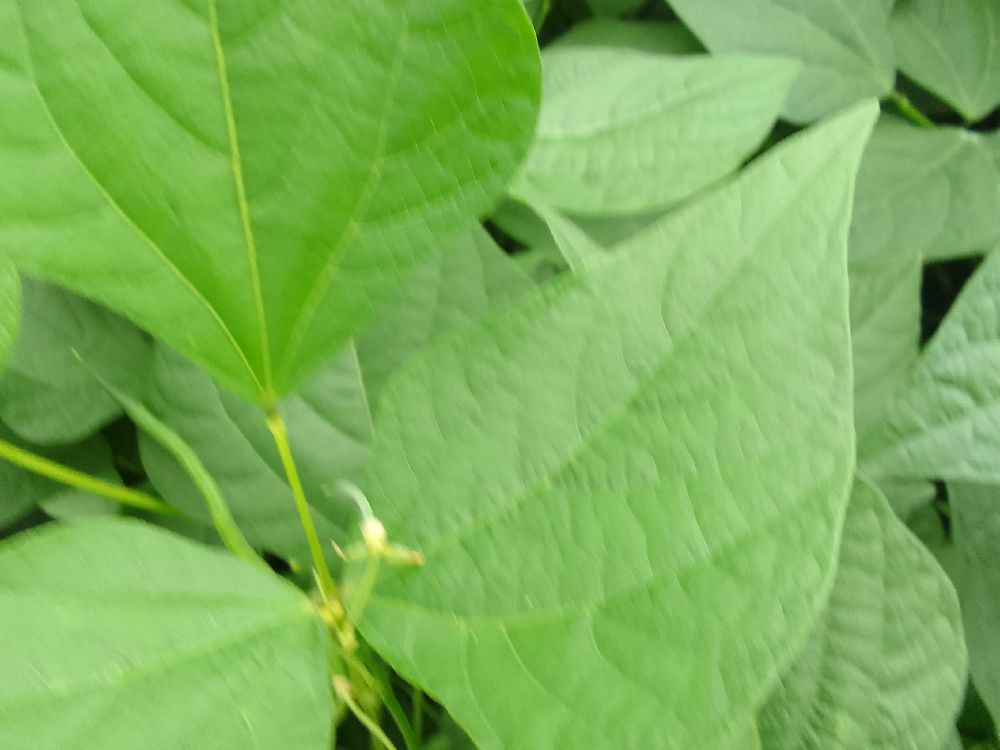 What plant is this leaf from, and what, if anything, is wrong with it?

common bean, healthy
